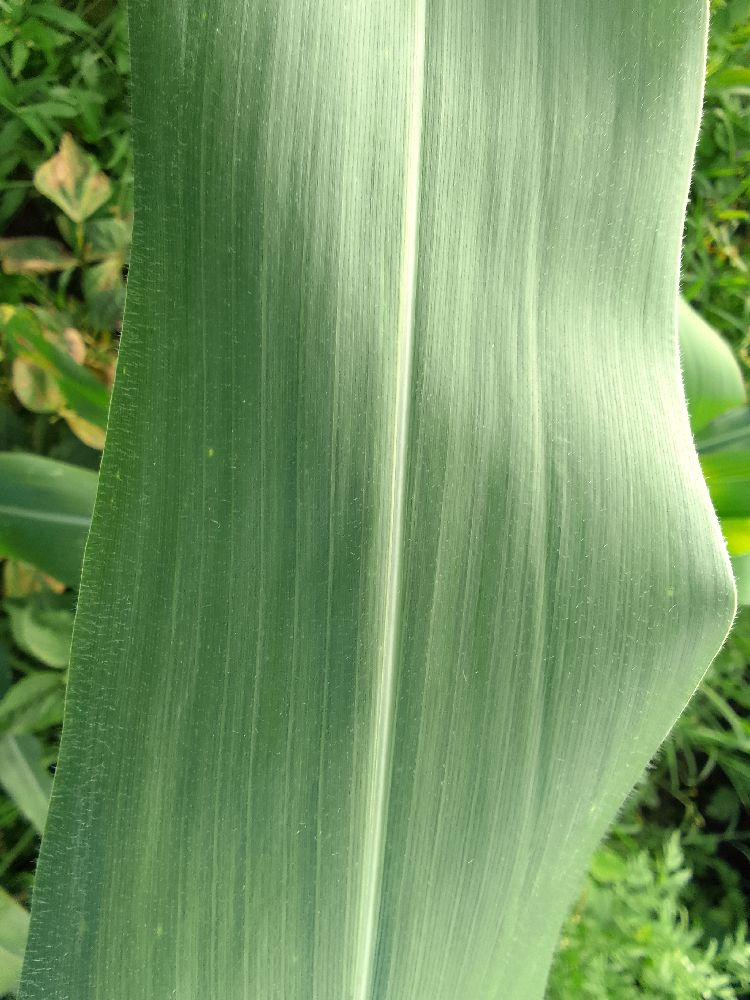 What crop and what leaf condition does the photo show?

maize, healthy
